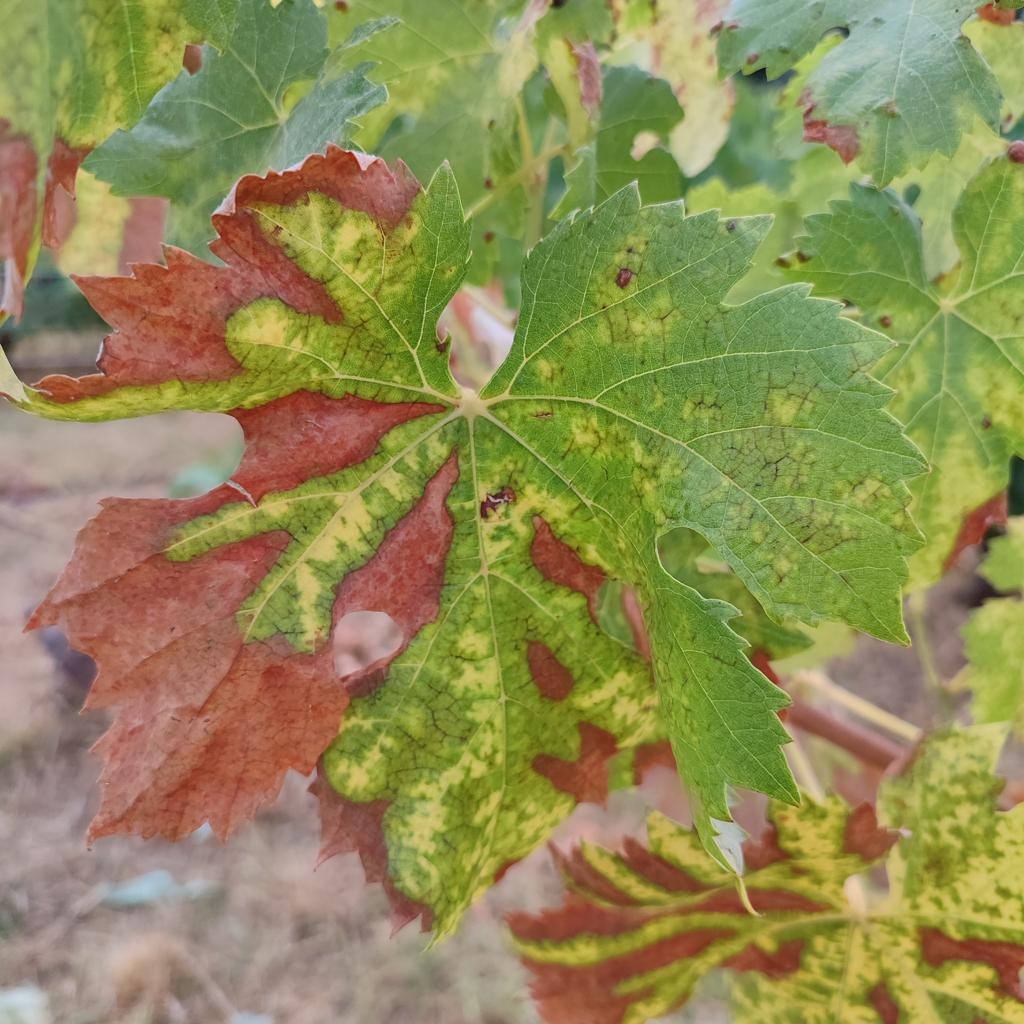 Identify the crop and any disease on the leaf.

grapevine, esca complex
